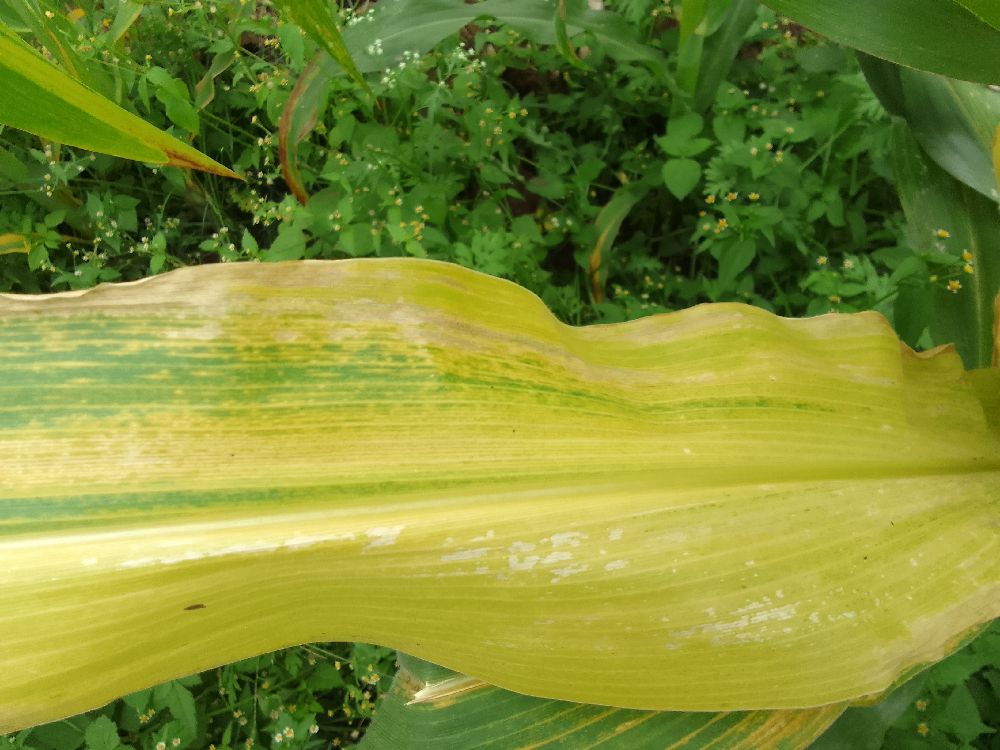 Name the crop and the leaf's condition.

maize, maize lethal necrosis
